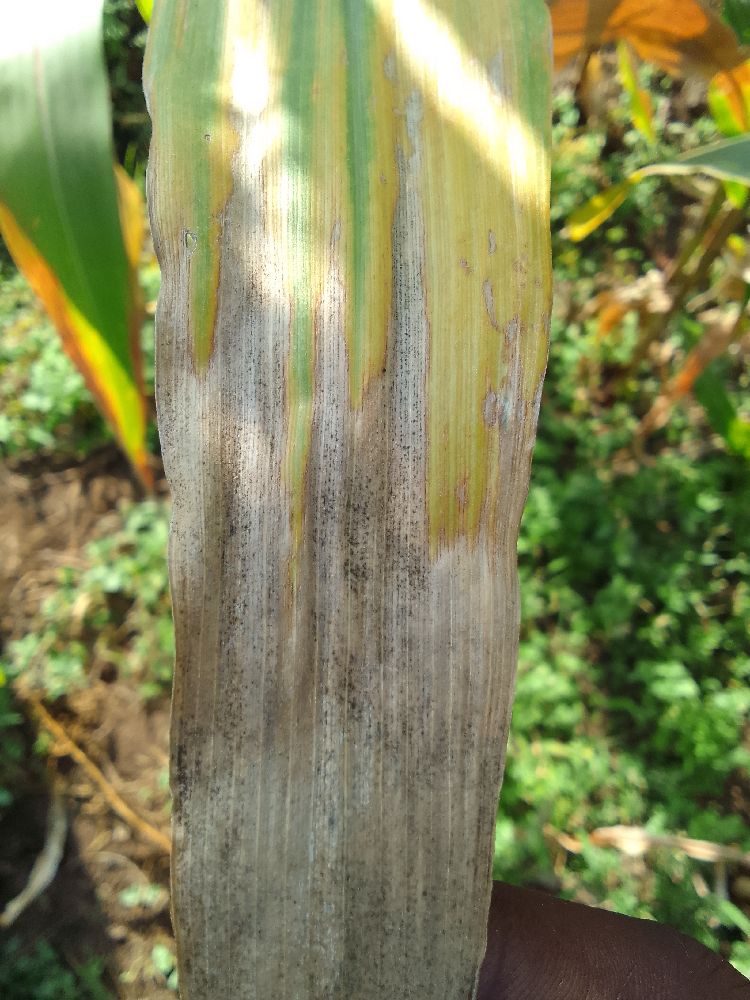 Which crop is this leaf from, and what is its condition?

maize, maize lethal necrosis
